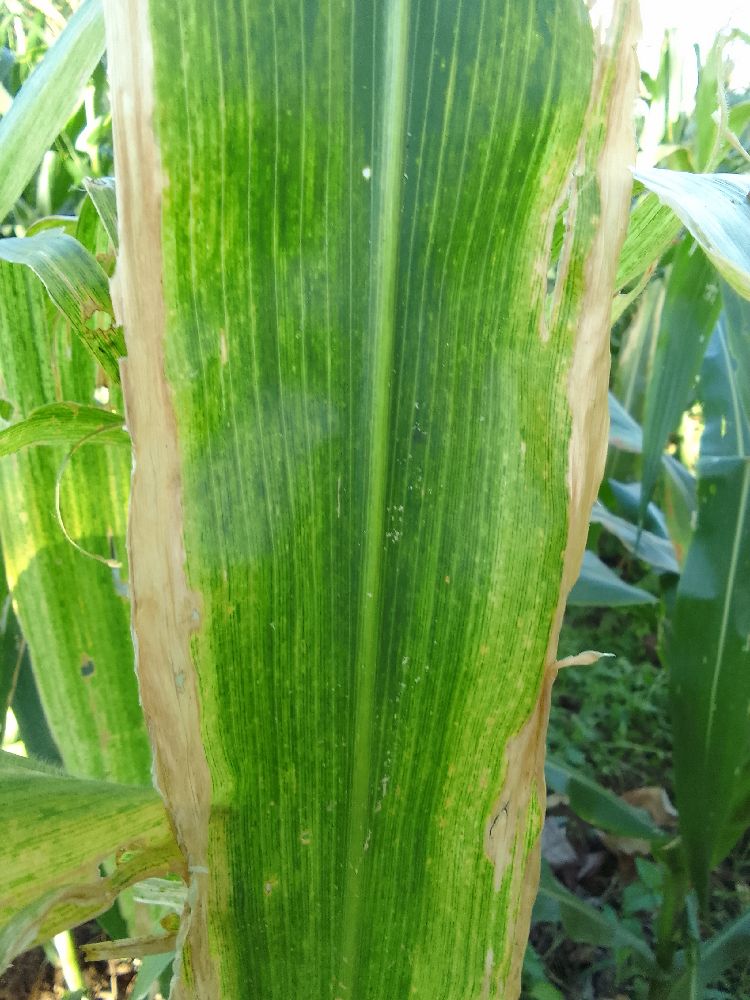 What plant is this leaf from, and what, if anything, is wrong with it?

maize, maize lethal necrosis
